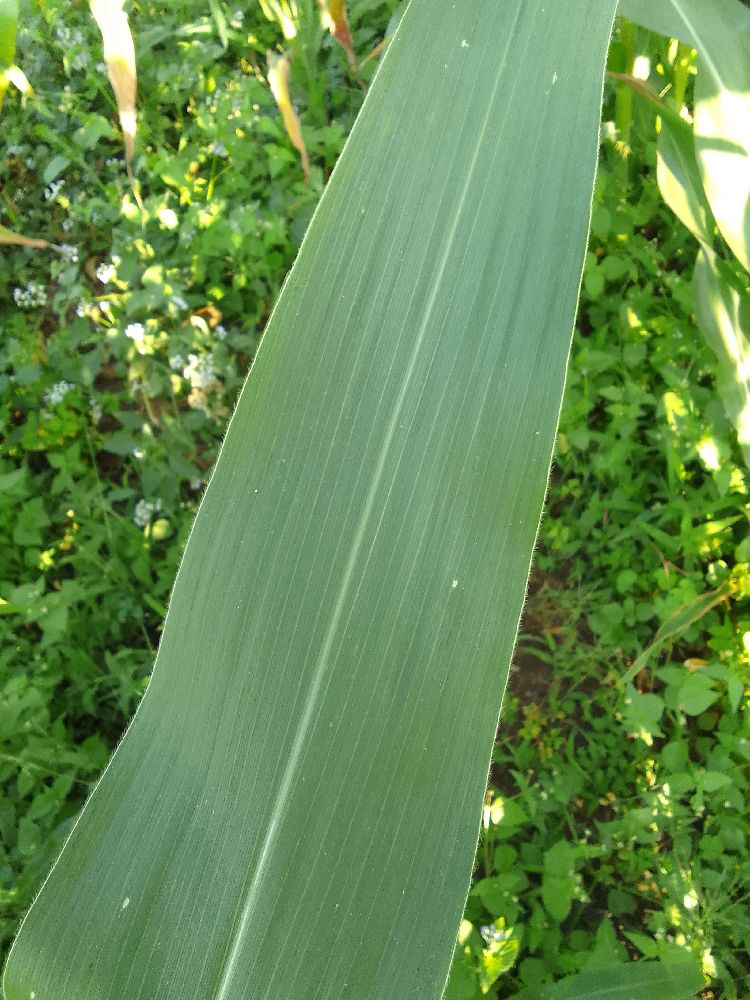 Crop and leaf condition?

maize, healthy
